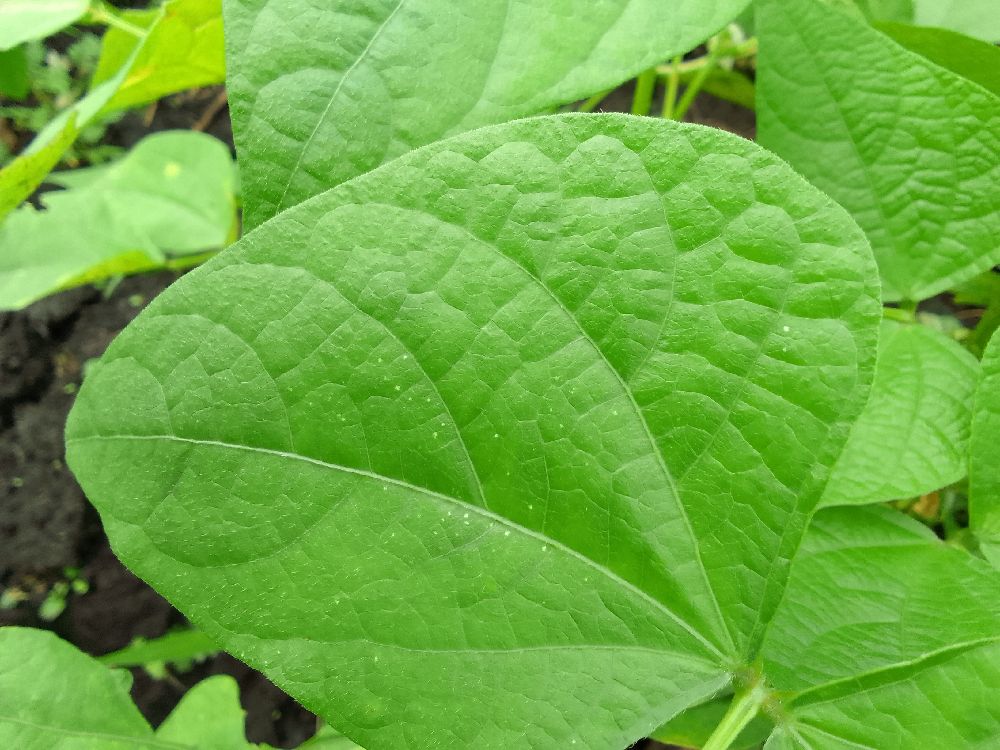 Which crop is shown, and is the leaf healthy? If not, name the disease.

common bean, healthy
